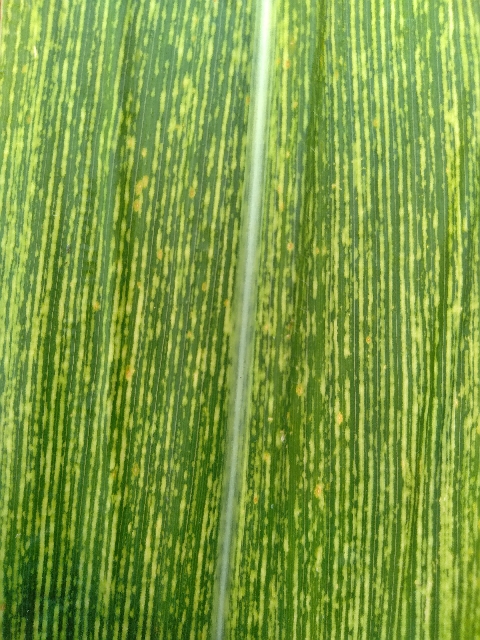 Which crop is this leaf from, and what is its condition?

maize, maize streak virus
